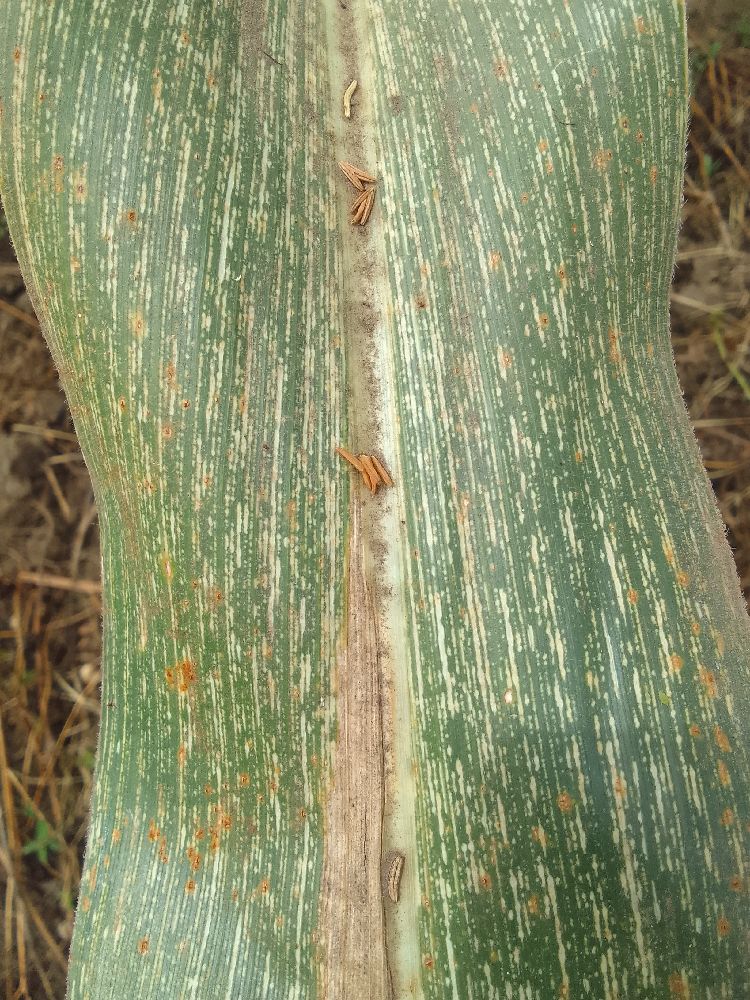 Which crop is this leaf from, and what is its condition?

maize, maize streak virus
